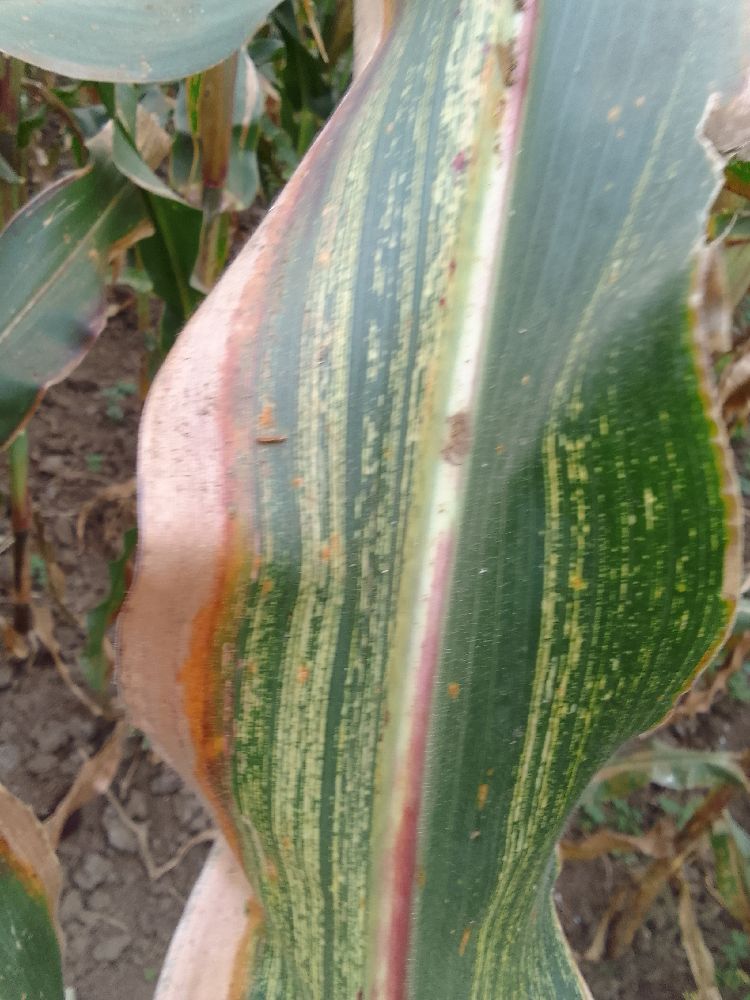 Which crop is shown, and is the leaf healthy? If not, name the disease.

maize, maize streak virus
